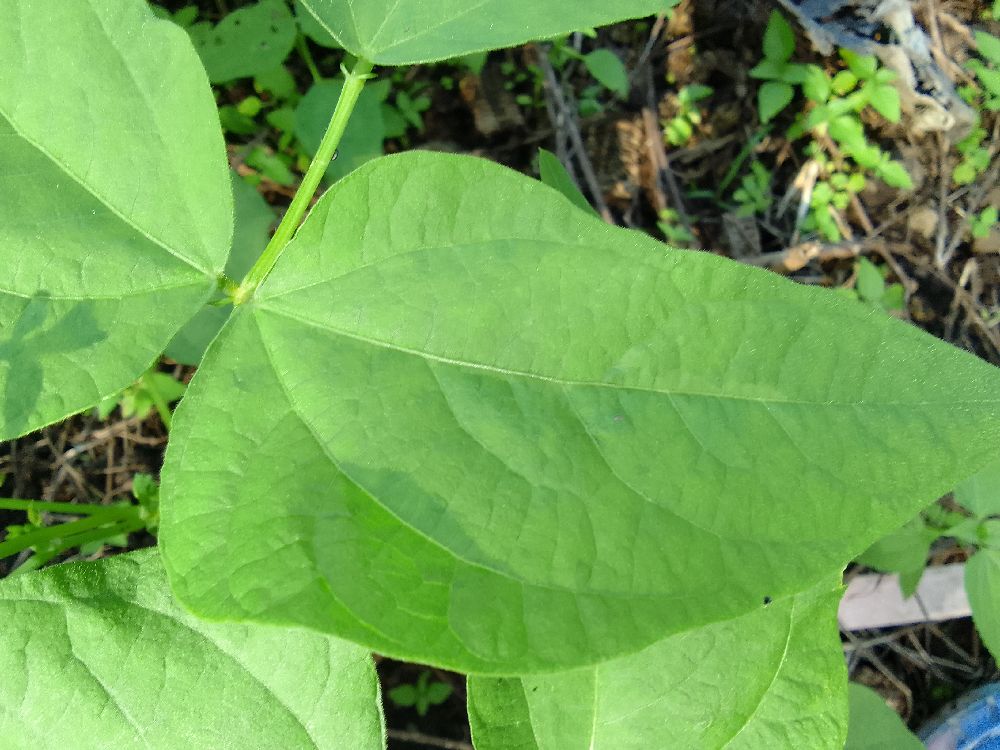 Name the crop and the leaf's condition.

common bean, healthy
